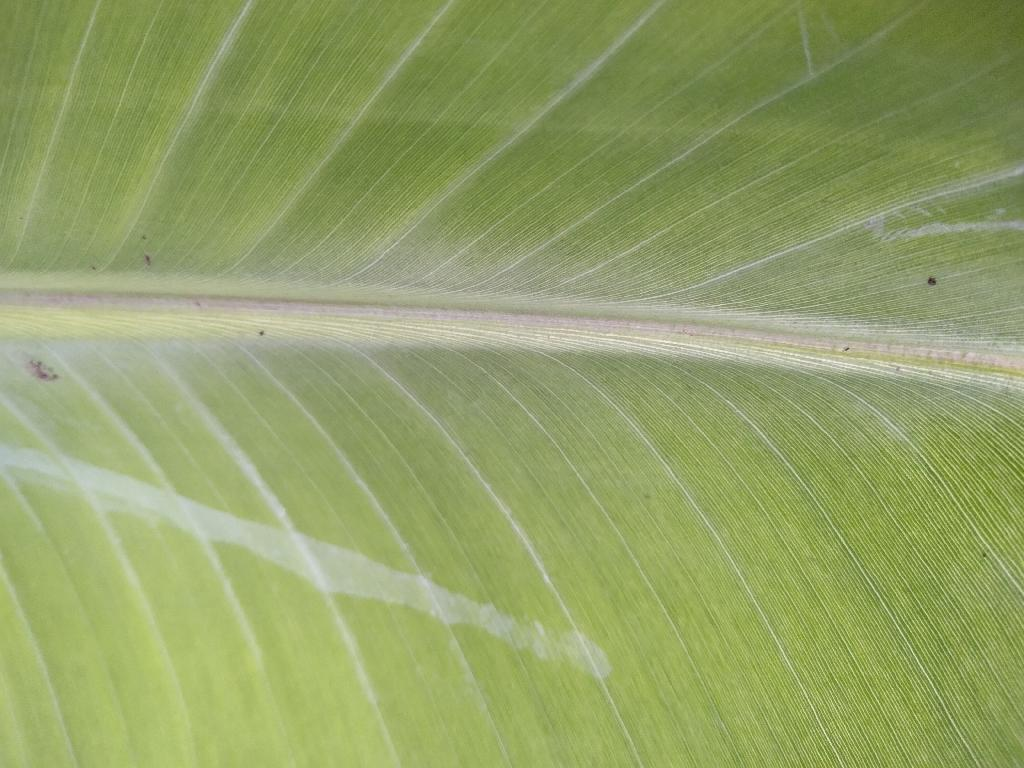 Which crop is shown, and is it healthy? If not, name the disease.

banana, healthy
